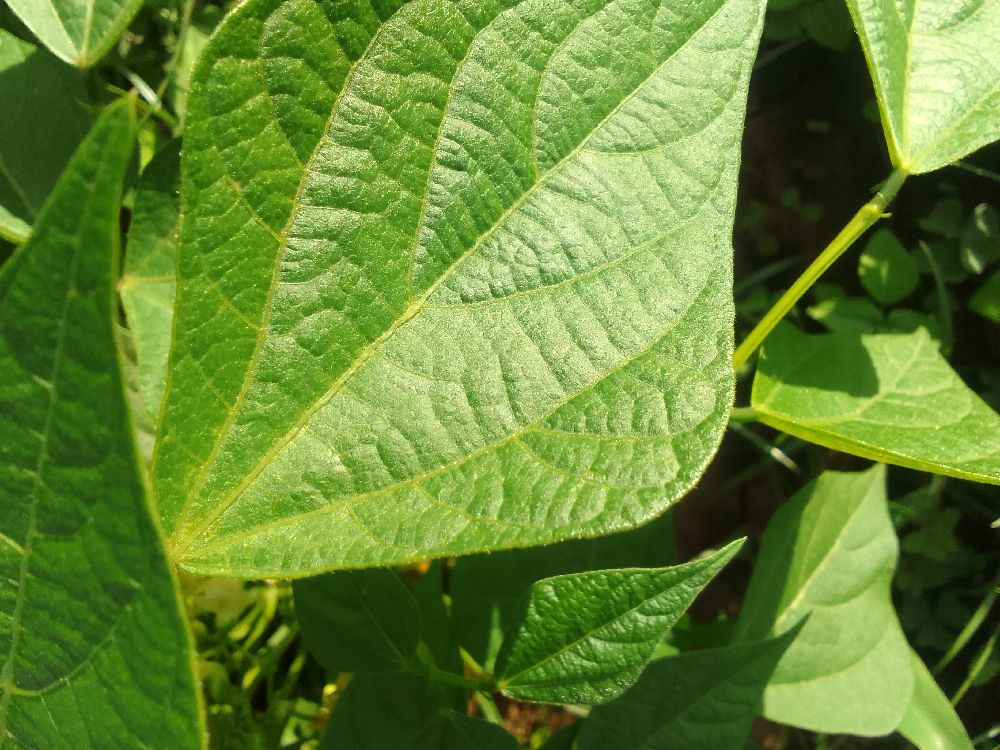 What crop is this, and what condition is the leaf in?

common bean, healthy
